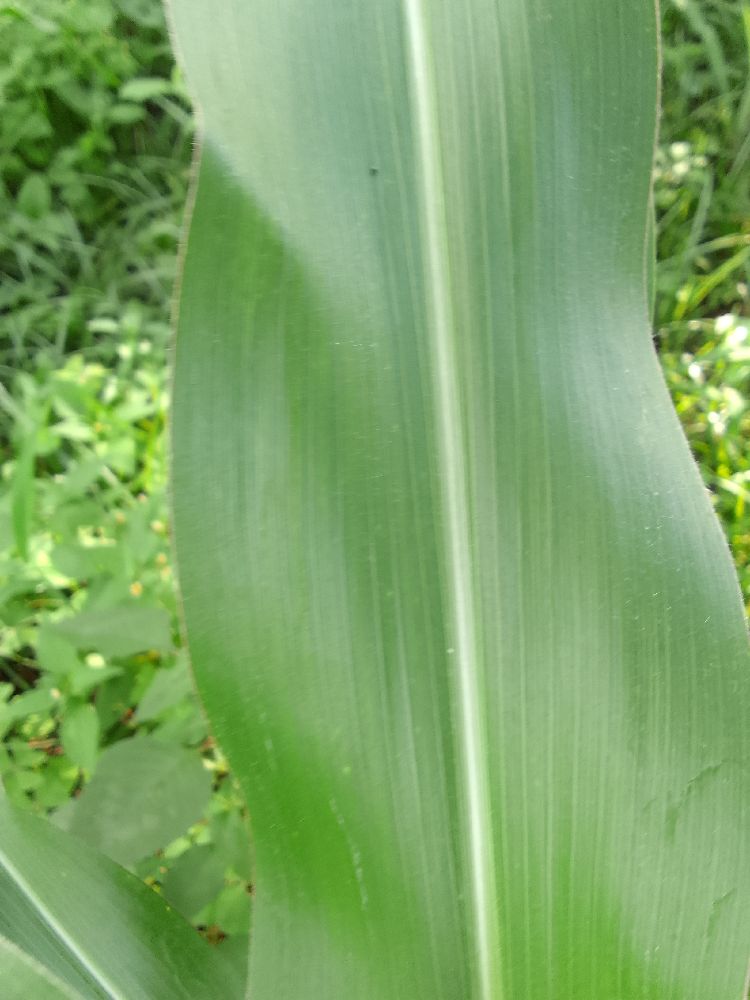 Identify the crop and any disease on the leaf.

maize, maize streak virus
